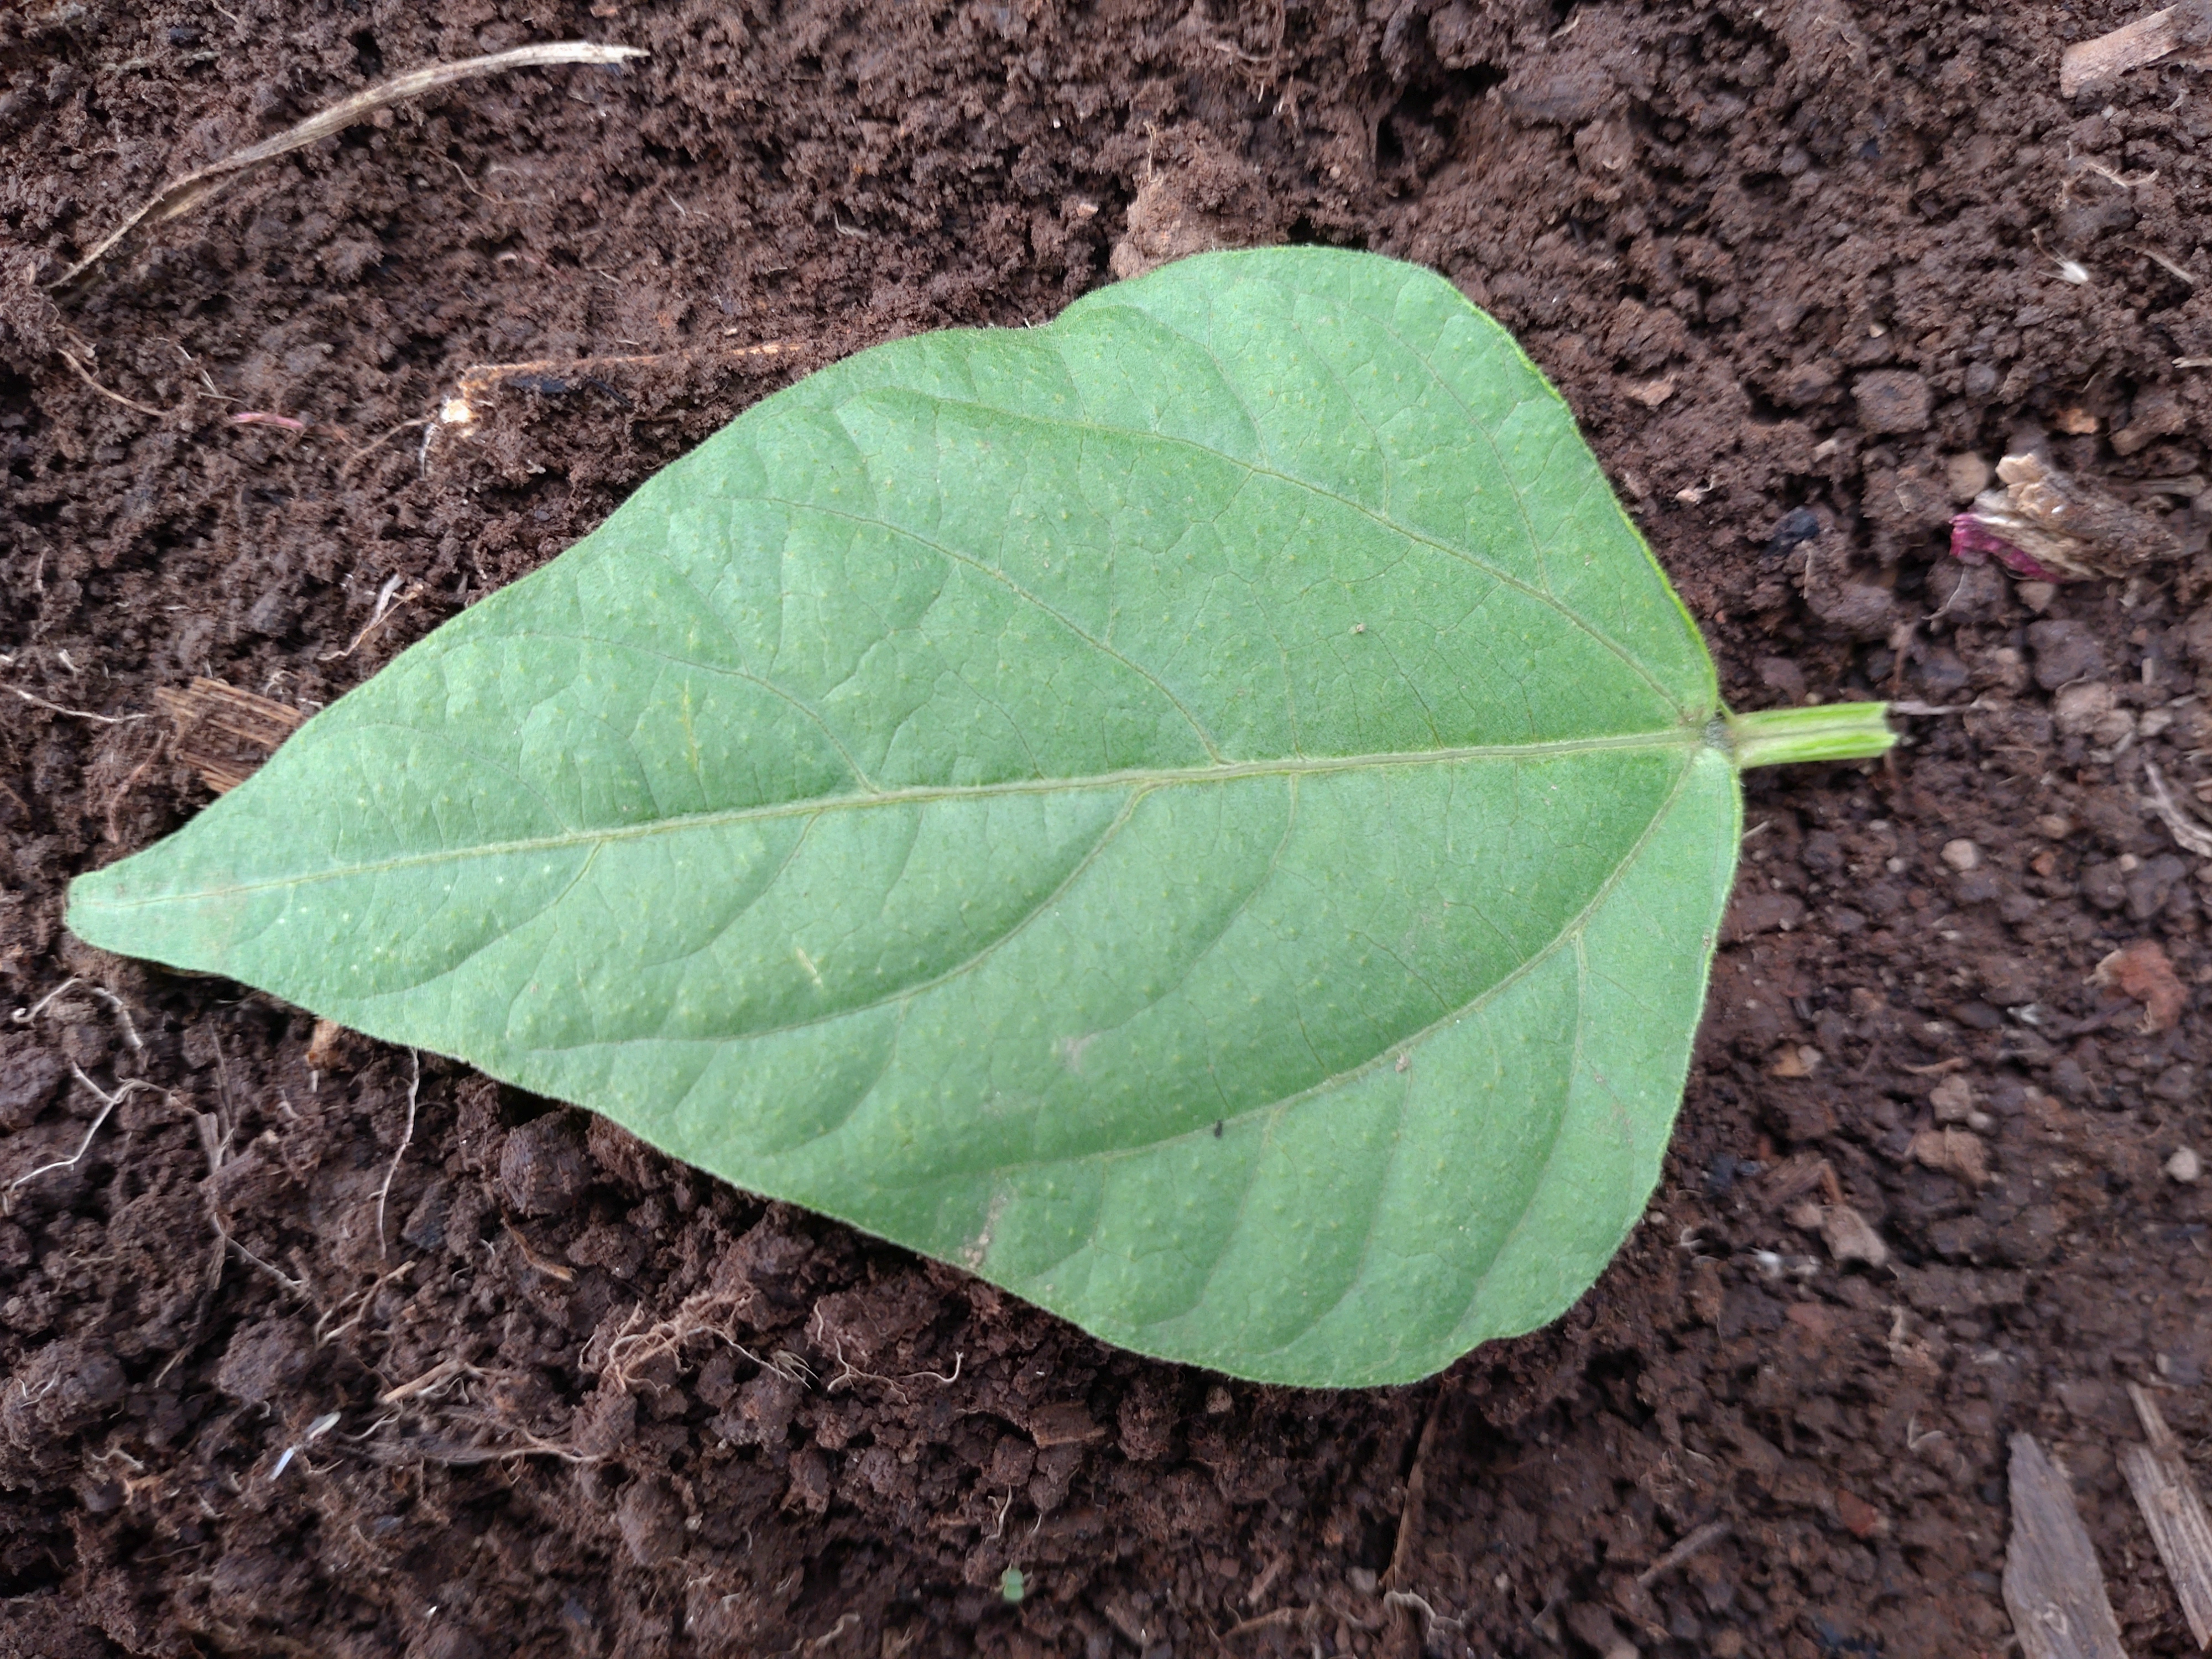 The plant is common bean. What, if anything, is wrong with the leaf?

healthy
